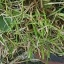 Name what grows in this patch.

grass
